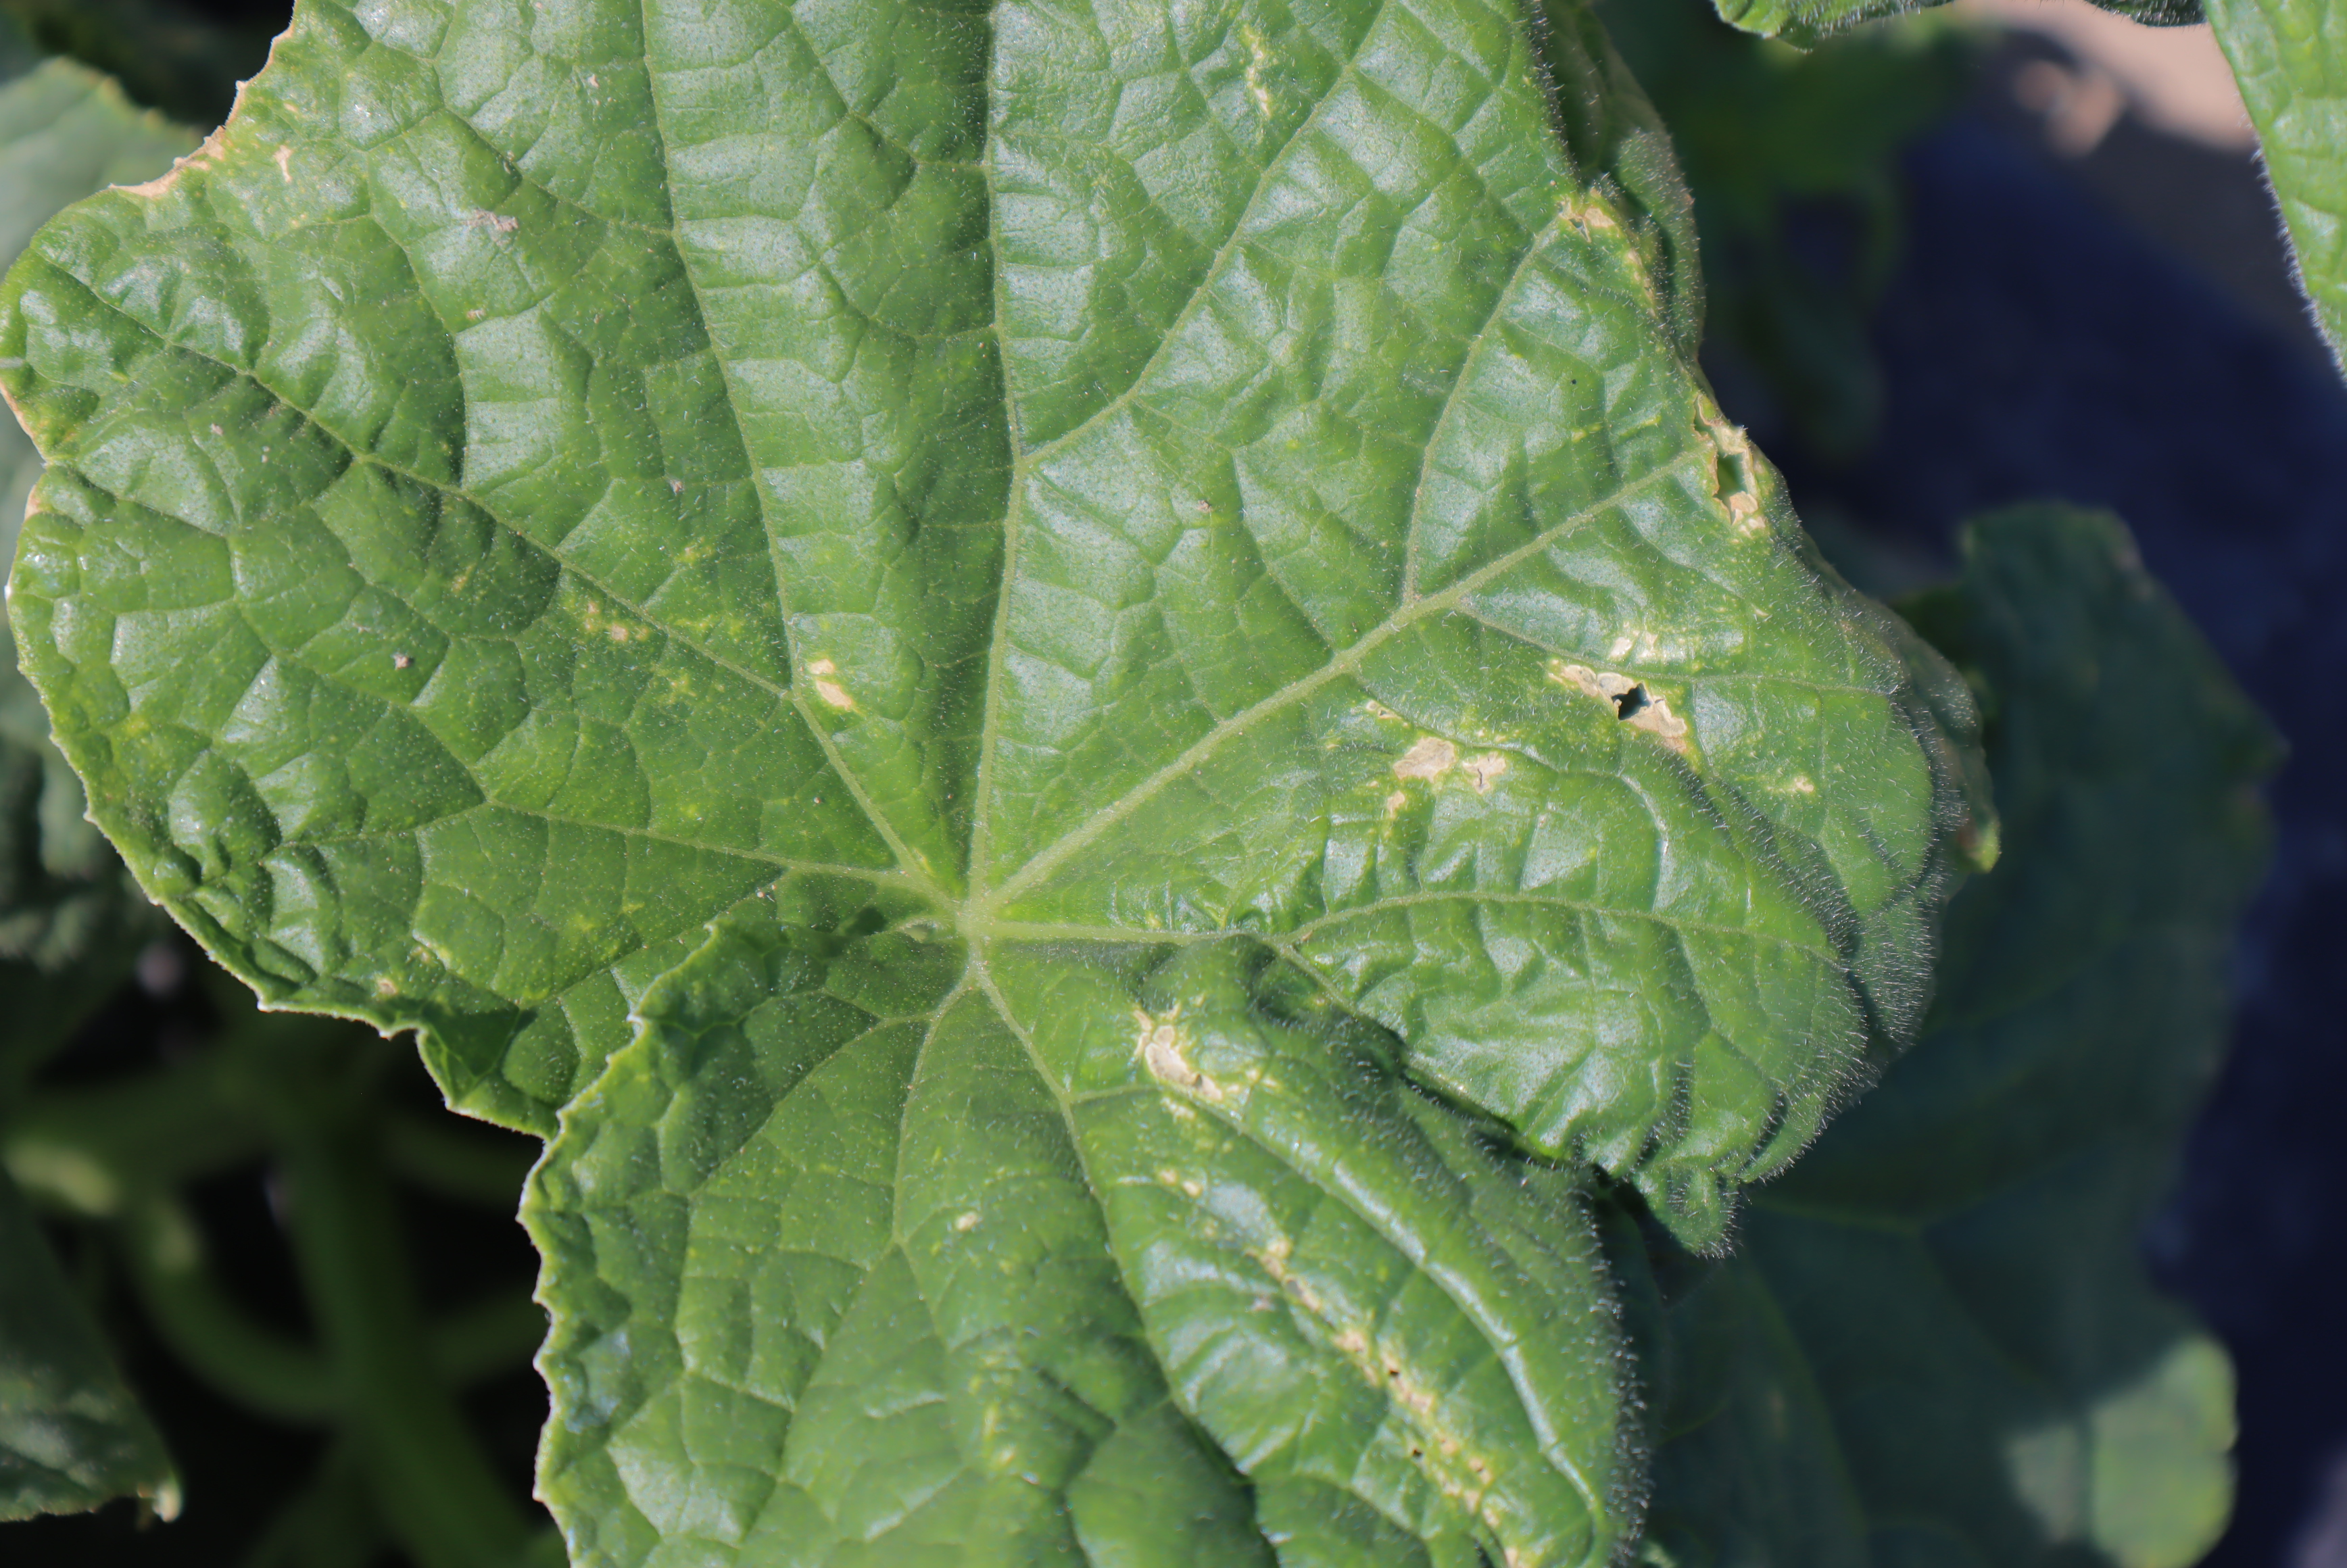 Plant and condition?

cucumber, phosphorous deficiency
